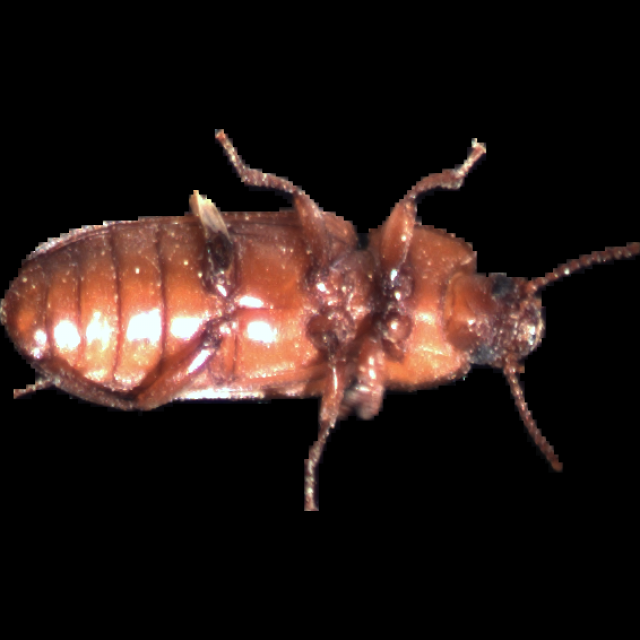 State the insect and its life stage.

mealworm beetle
